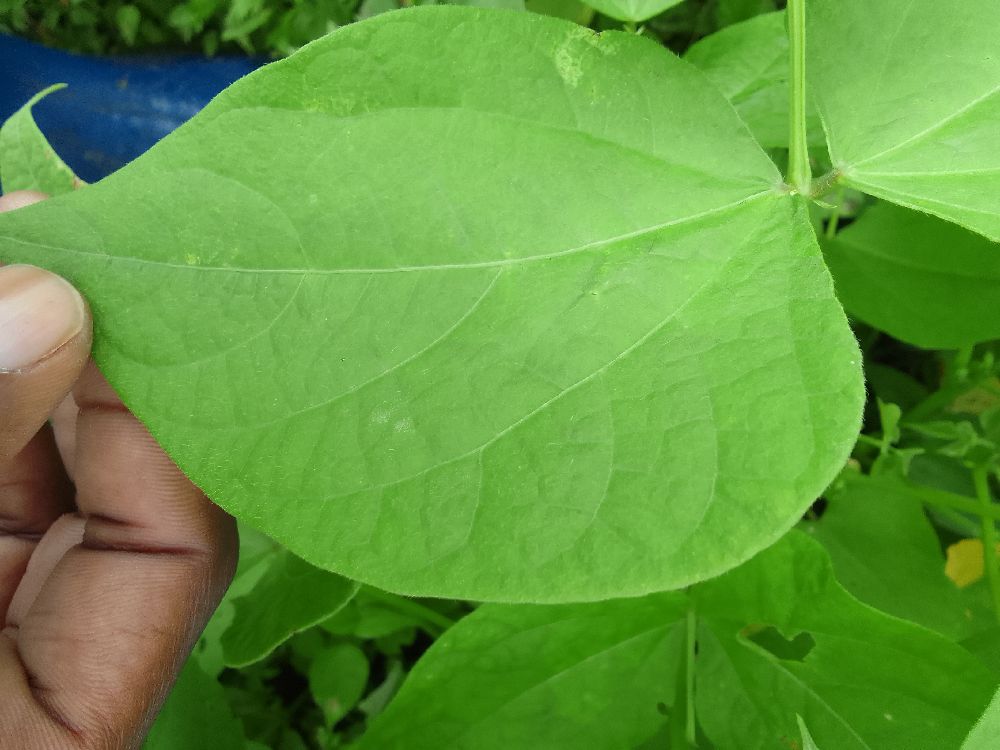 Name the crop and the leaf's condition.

common bean, healthy
